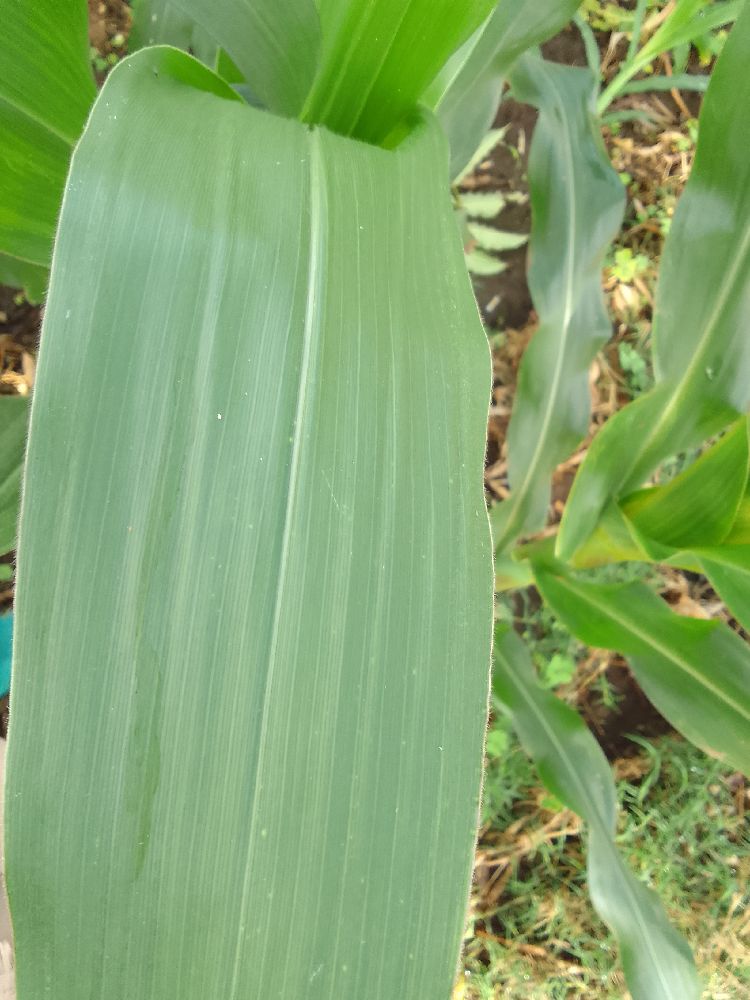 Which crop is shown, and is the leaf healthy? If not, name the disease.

maize, healthy
